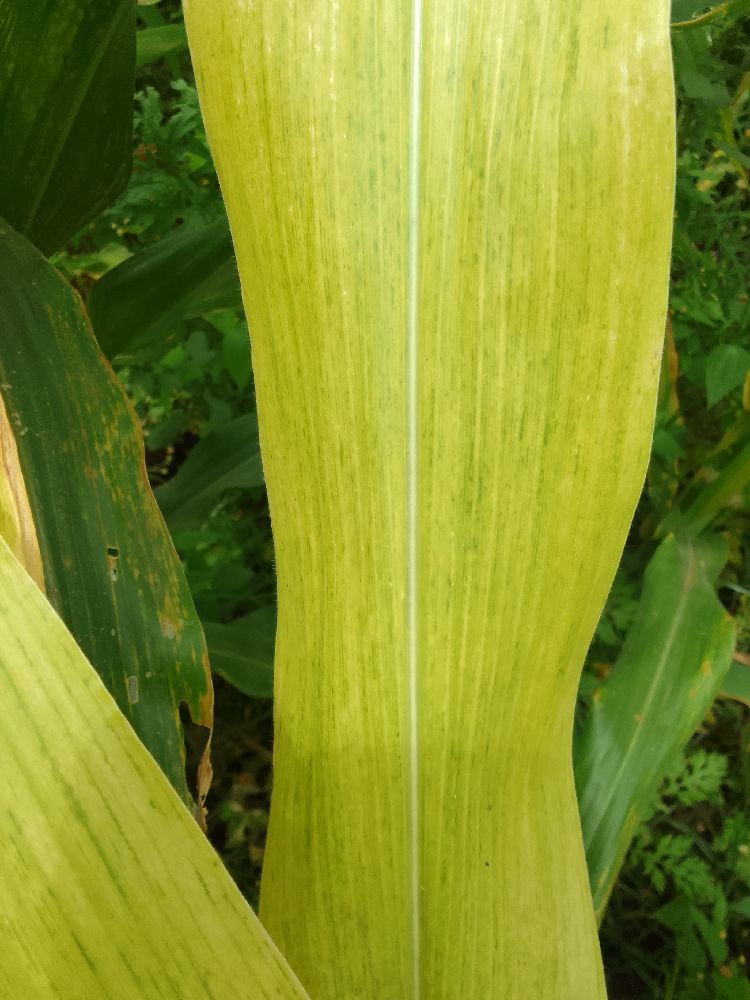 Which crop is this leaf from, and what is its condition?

maize, maize lethal necrosis
